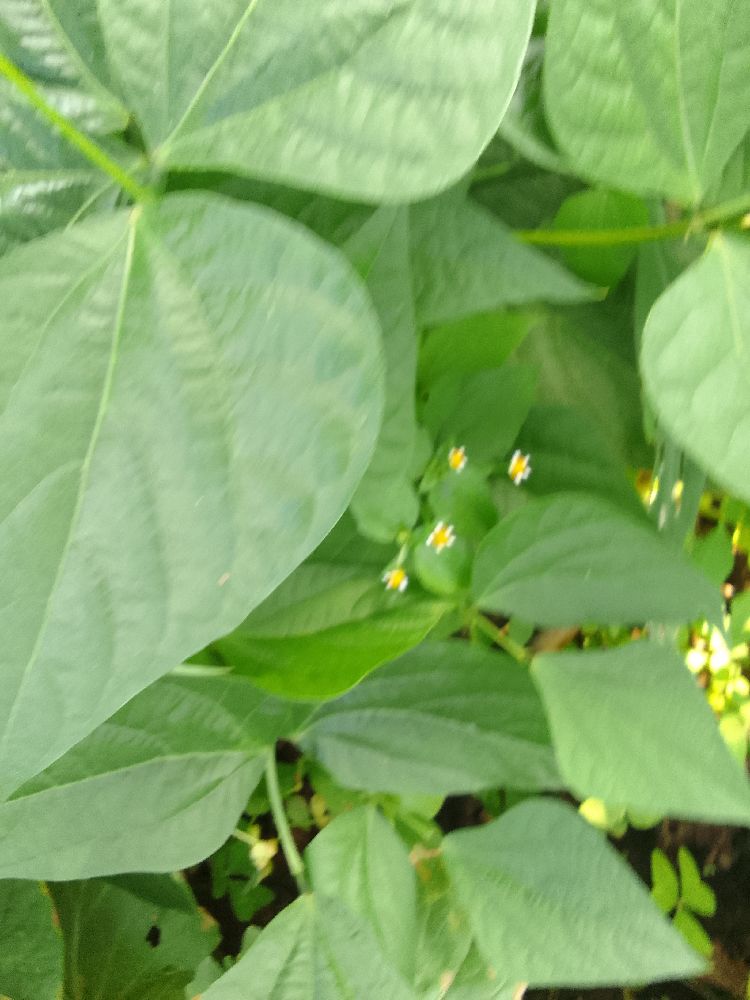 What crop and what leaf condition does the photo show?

common bean, healthy
